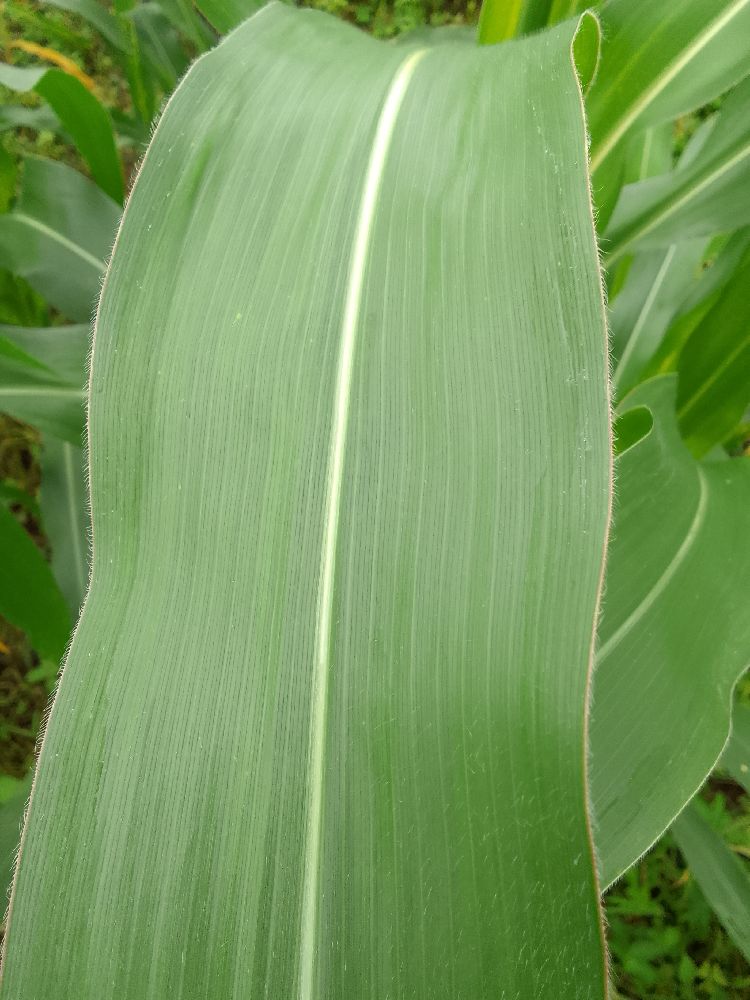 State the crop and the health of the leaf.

maize, healthy
